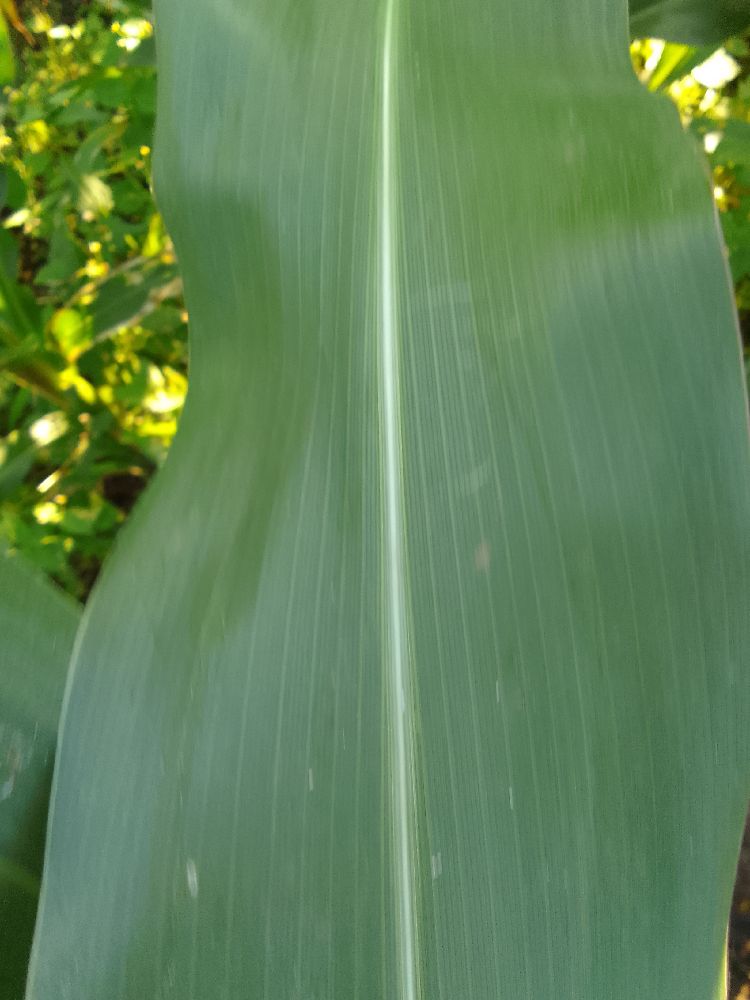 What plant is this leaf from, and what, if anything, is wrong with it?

maize, healthy
